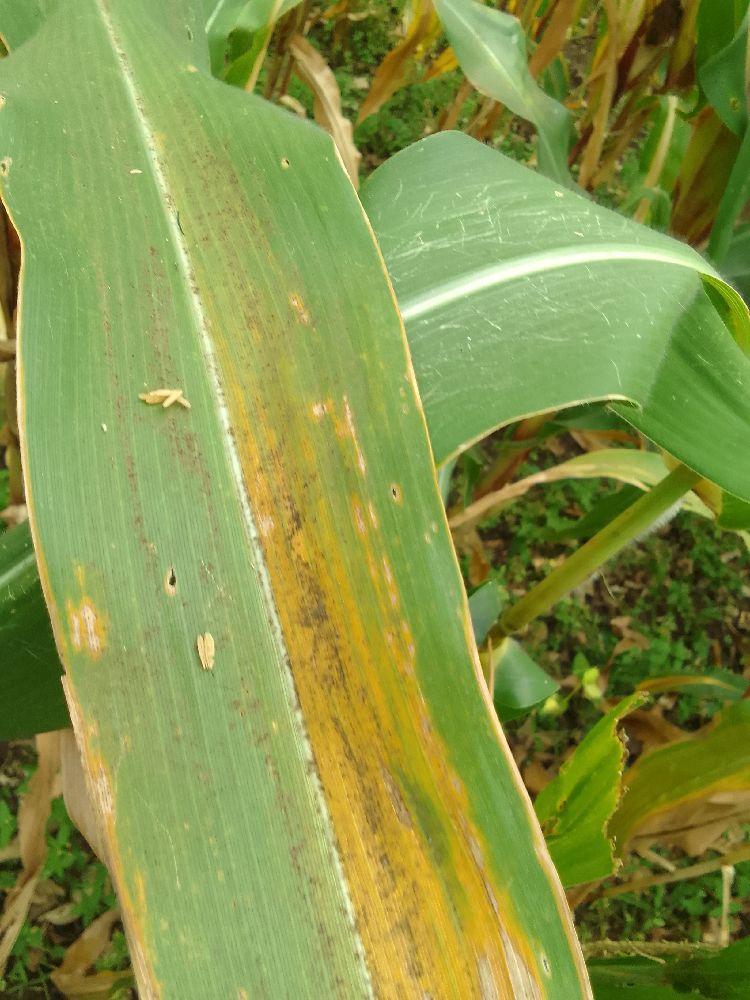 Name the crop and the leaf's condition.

maize, maize lethal necrosis
